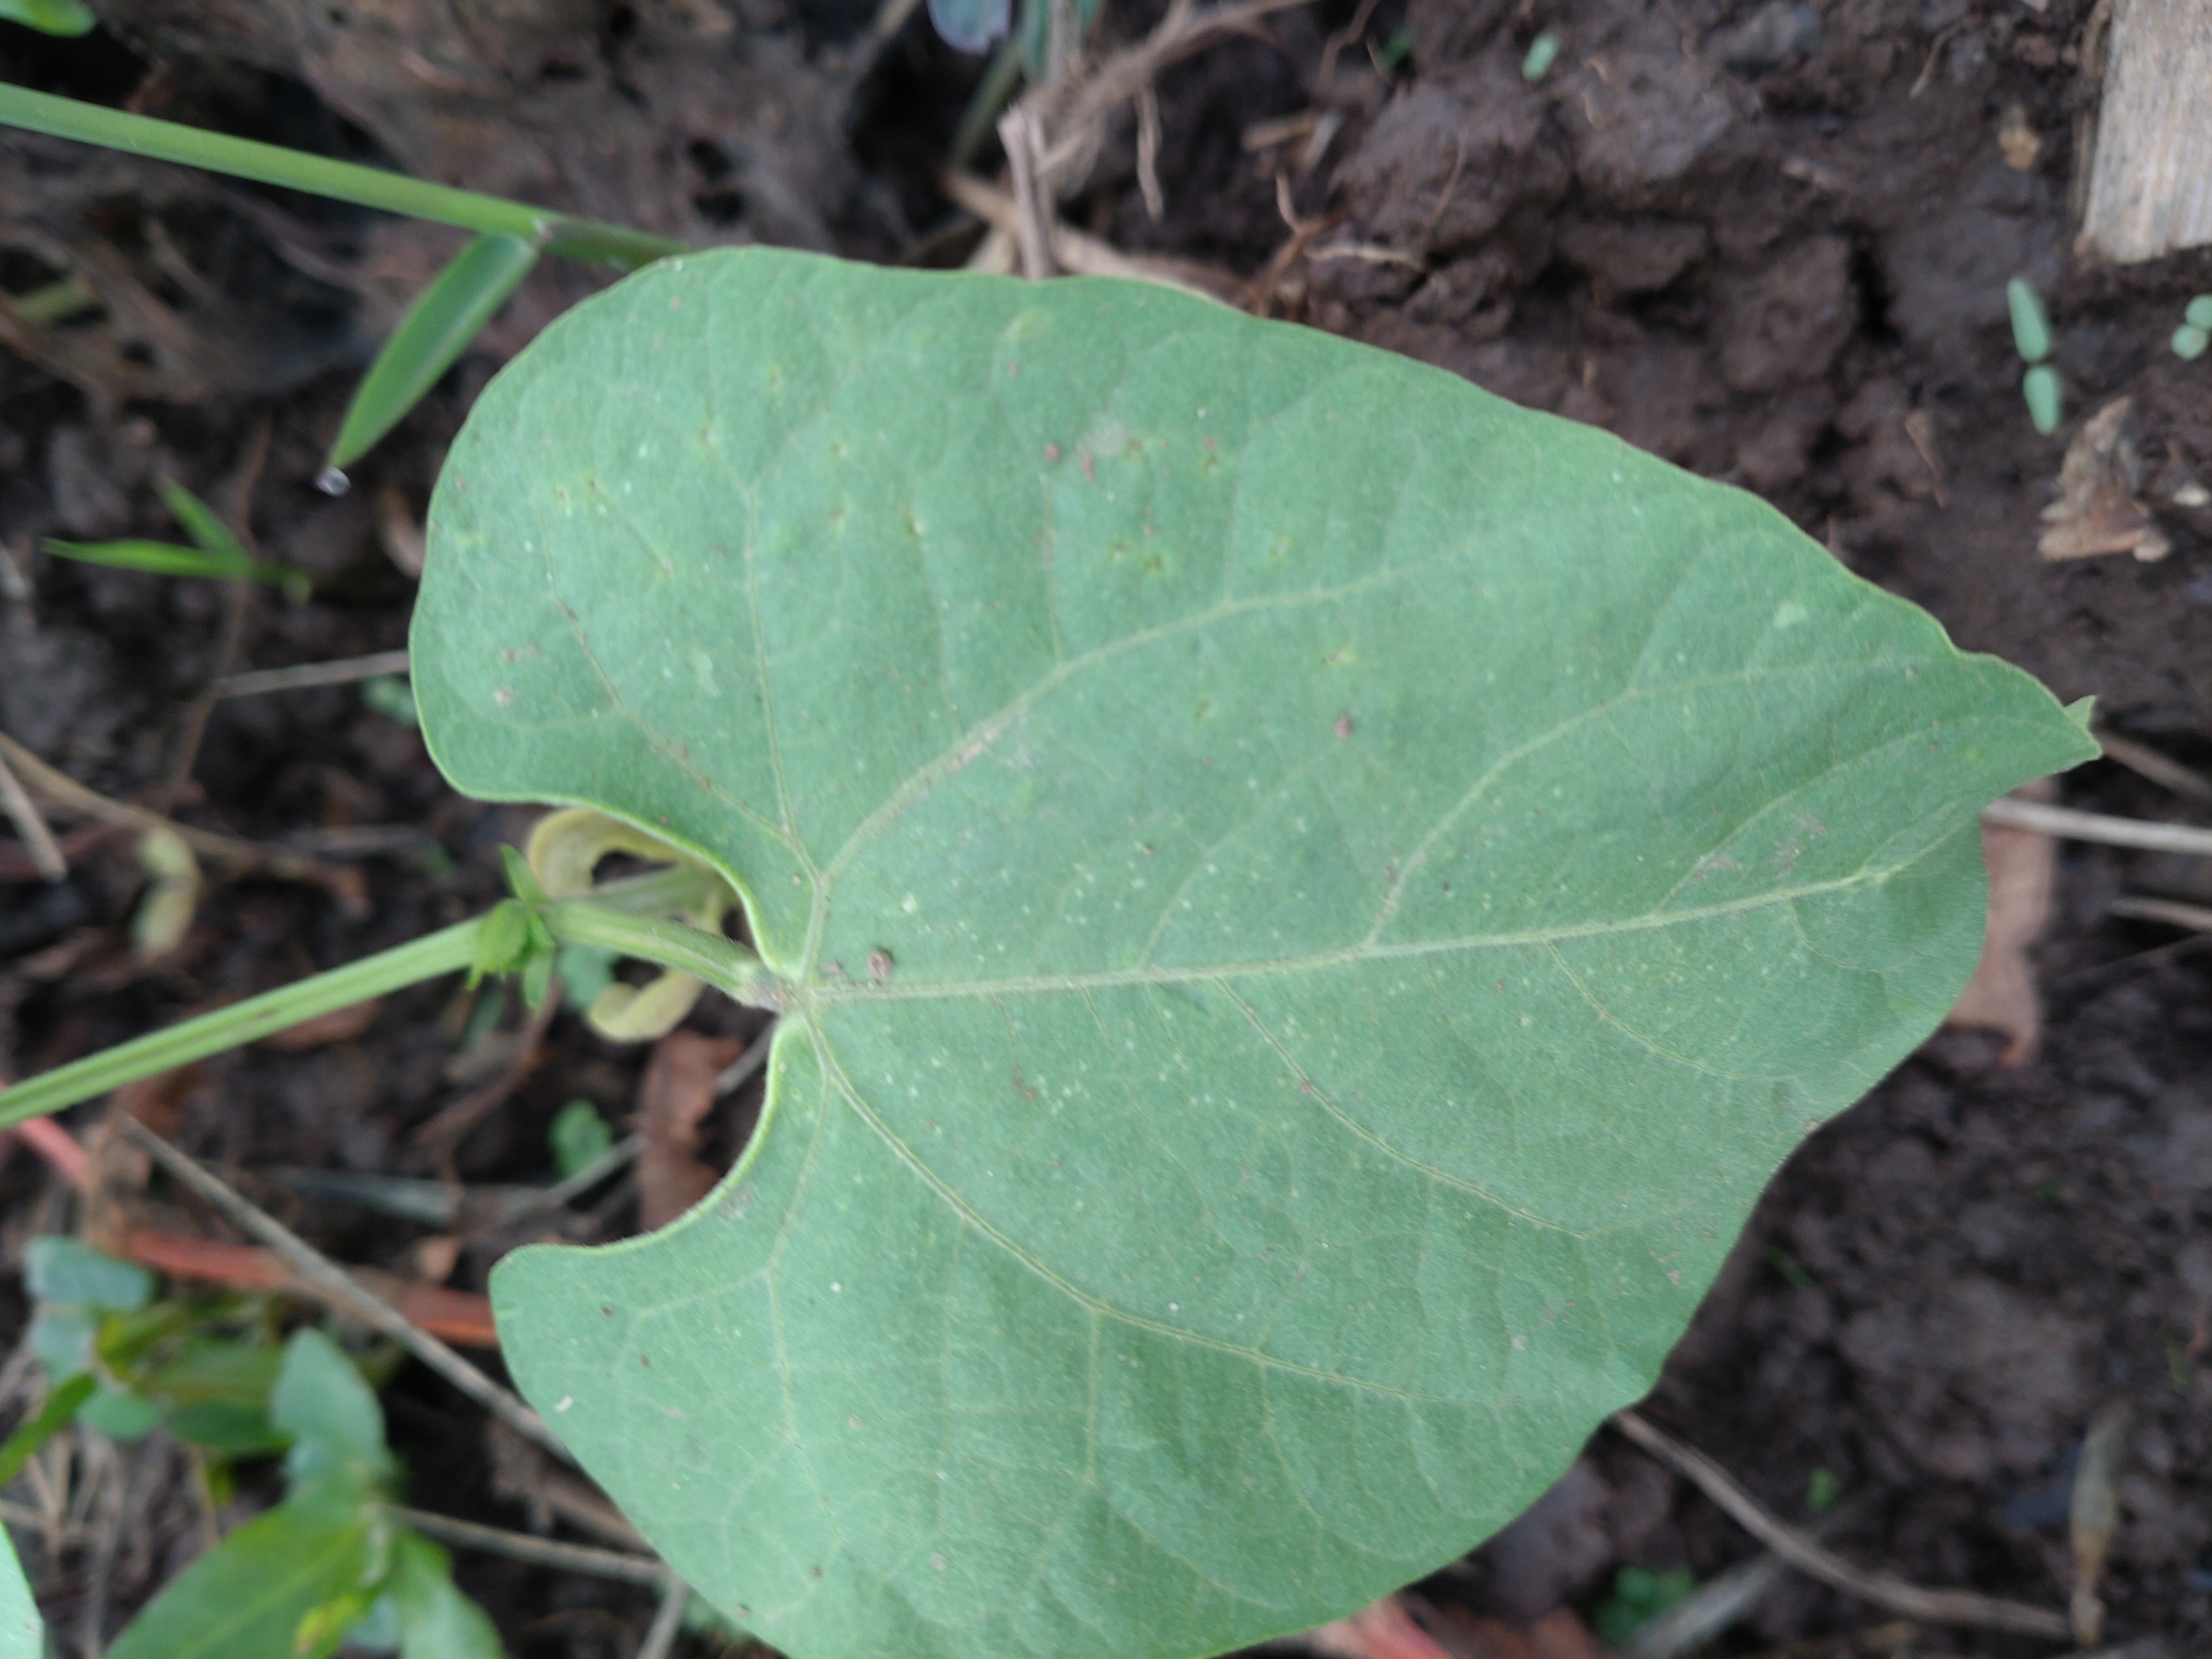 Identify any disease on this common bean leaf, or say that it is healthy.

healthy
